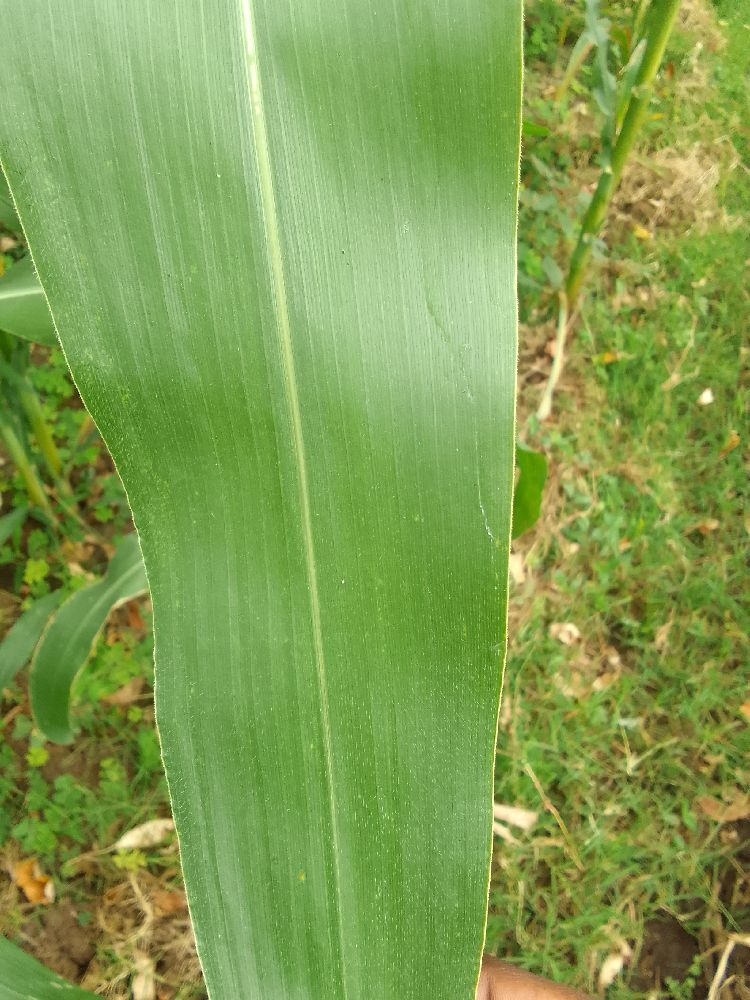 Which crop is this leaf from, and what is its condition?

maize, healthy
